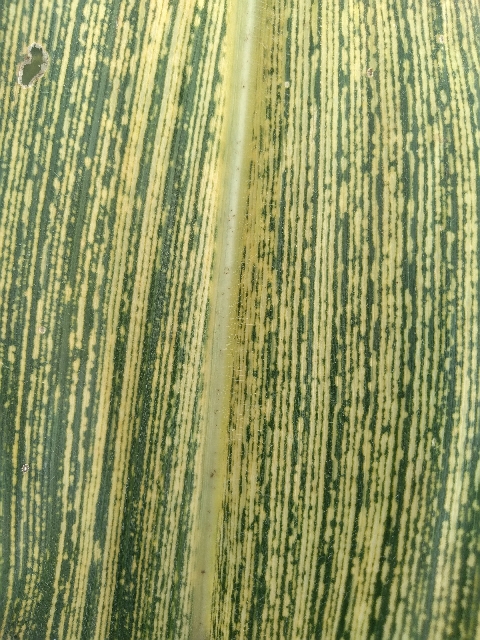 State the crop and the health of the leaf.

maize, maize streak virus
